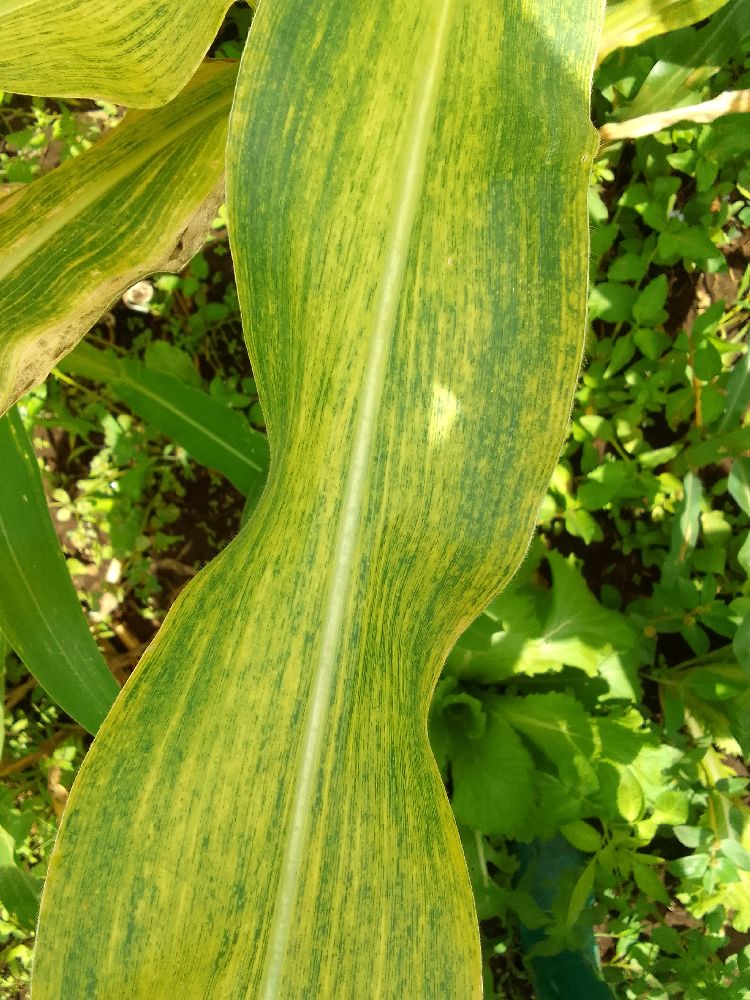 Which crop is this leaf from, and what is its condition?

maize, maize lethal necrosis
